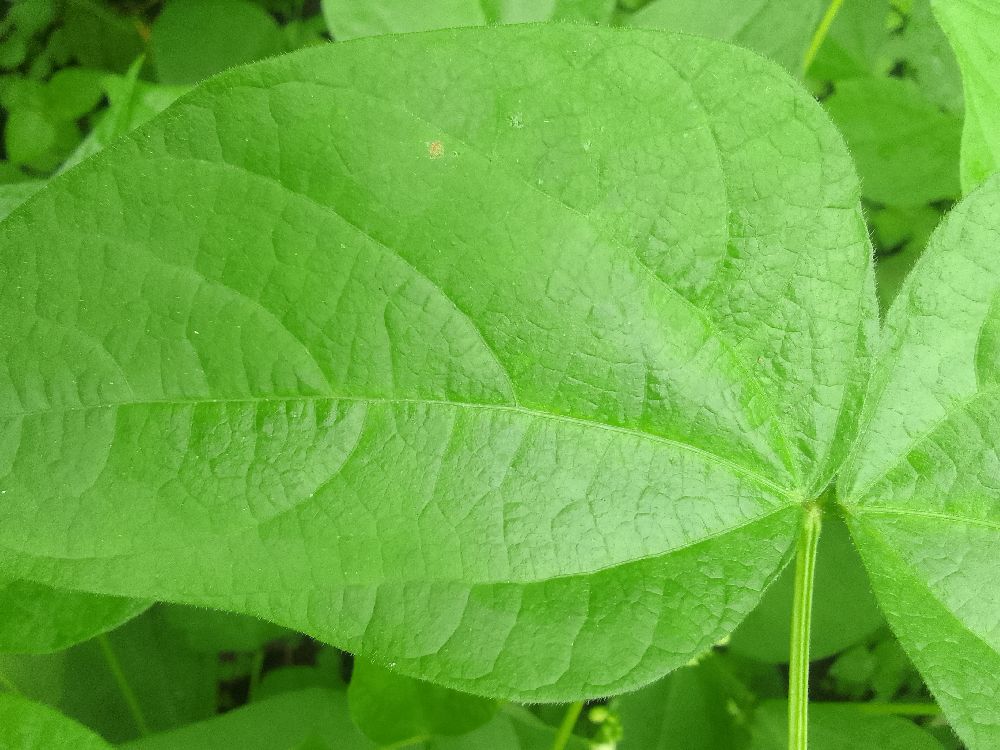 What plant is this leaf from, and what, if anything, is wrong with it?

common bean, healthy
